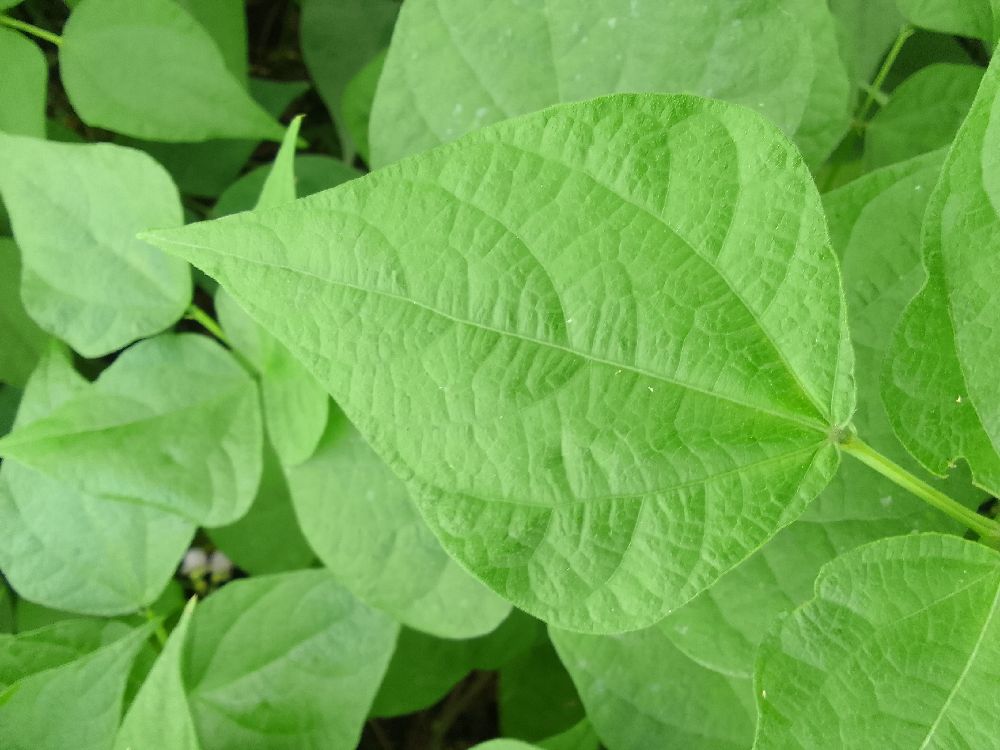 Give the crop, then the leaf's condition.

common bean, healthy
